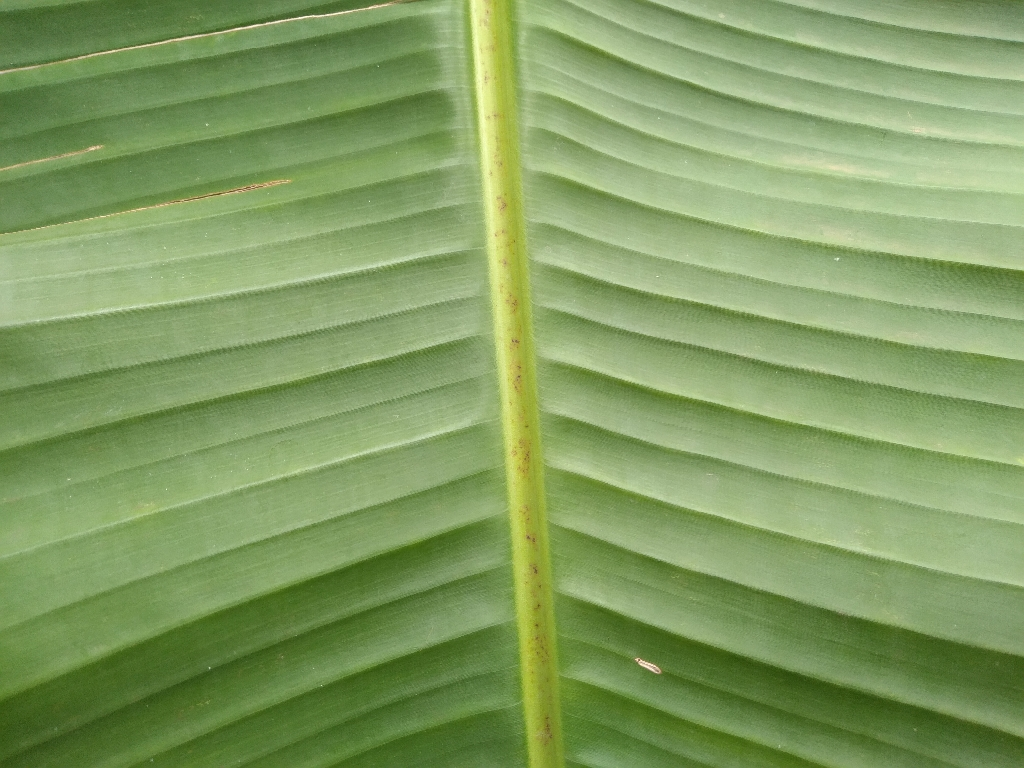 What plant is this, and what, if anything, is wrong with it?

banana, healthy
